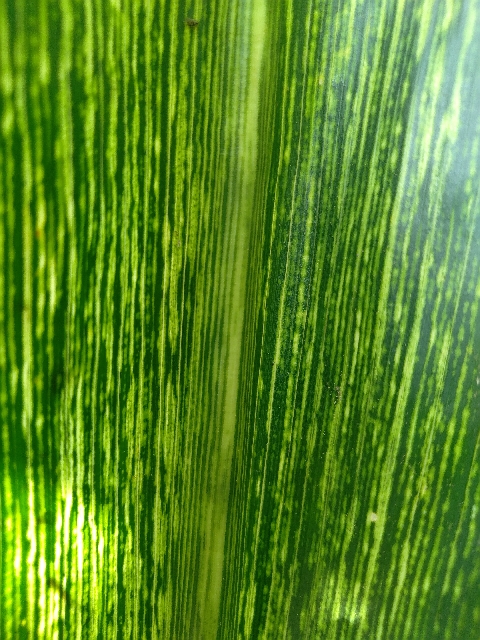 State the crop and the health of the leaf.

maize, maize streak virus
